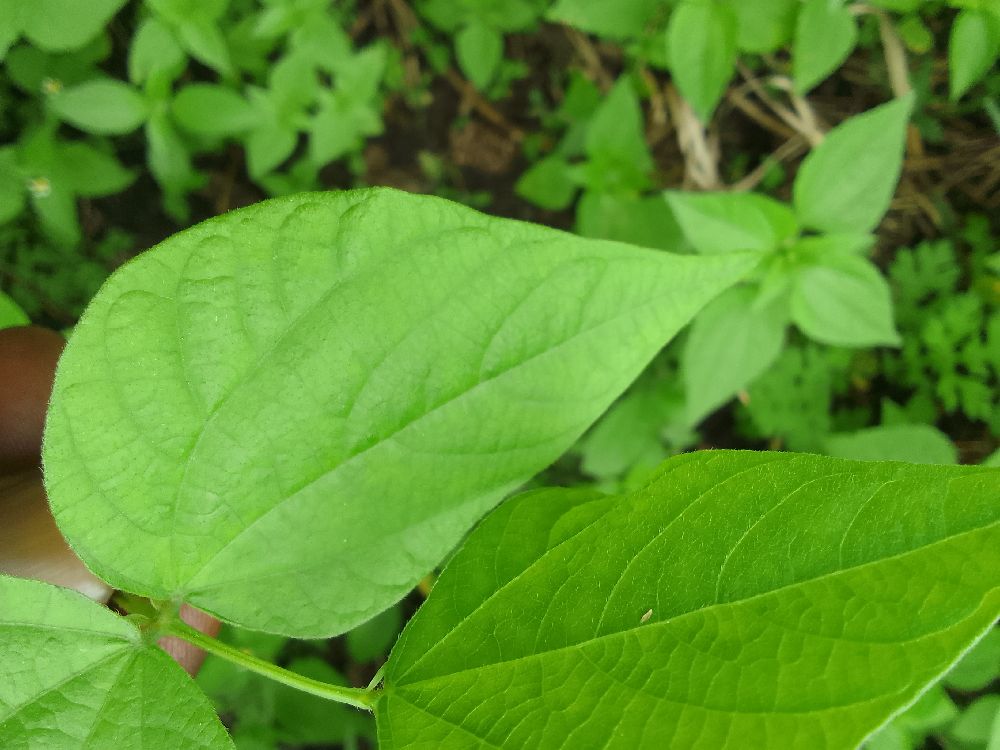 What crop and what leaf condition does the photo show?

common bean, healthy
